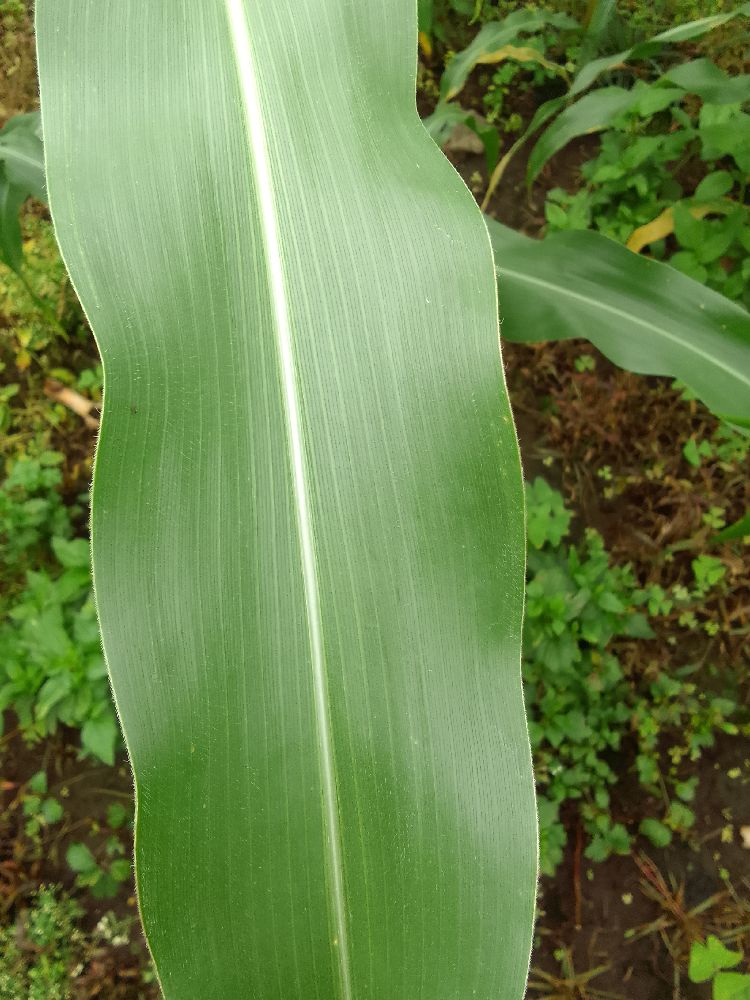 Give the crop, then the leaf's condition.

maize, healthy
